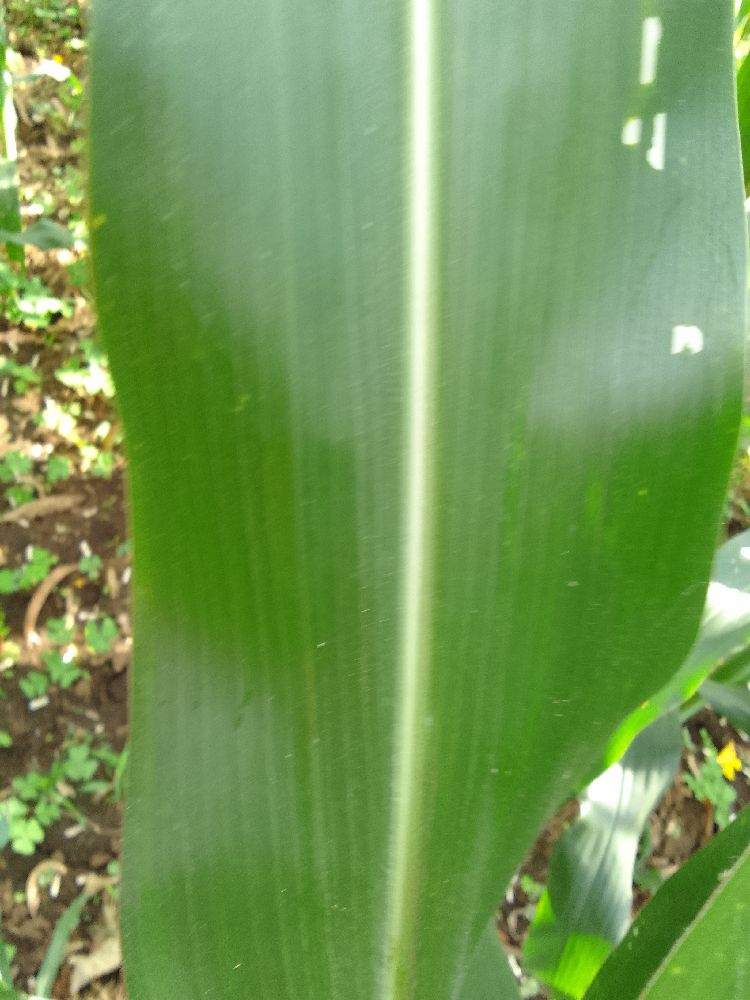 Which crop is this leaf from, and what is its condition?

maize, healthy
